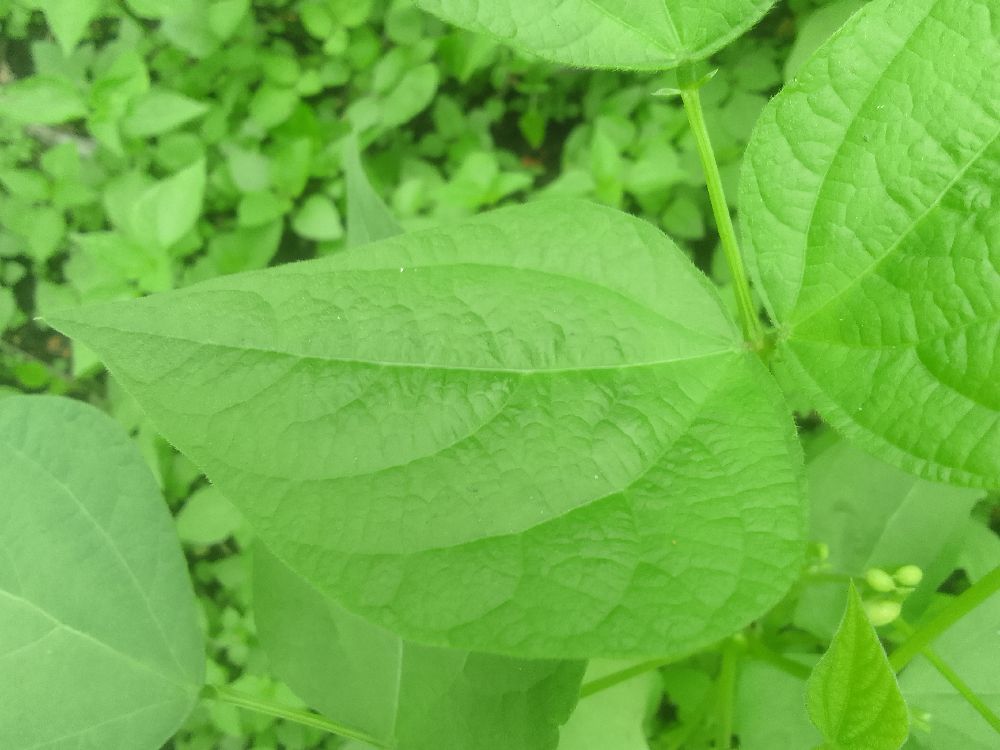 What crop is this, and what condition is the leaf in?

common bean, healthy
